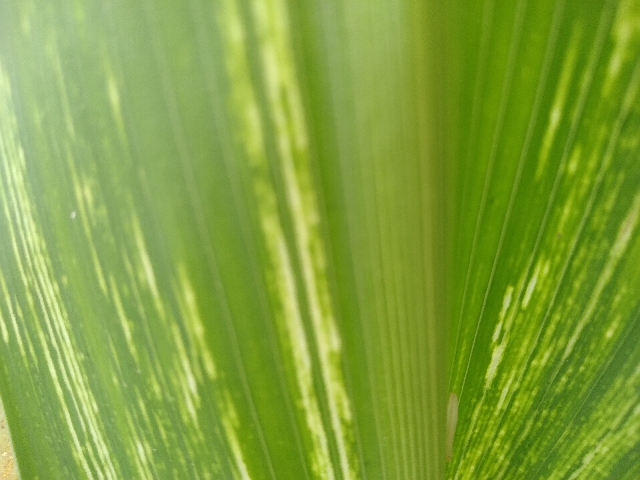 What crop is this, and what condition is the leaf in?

maize, maize streak virus
